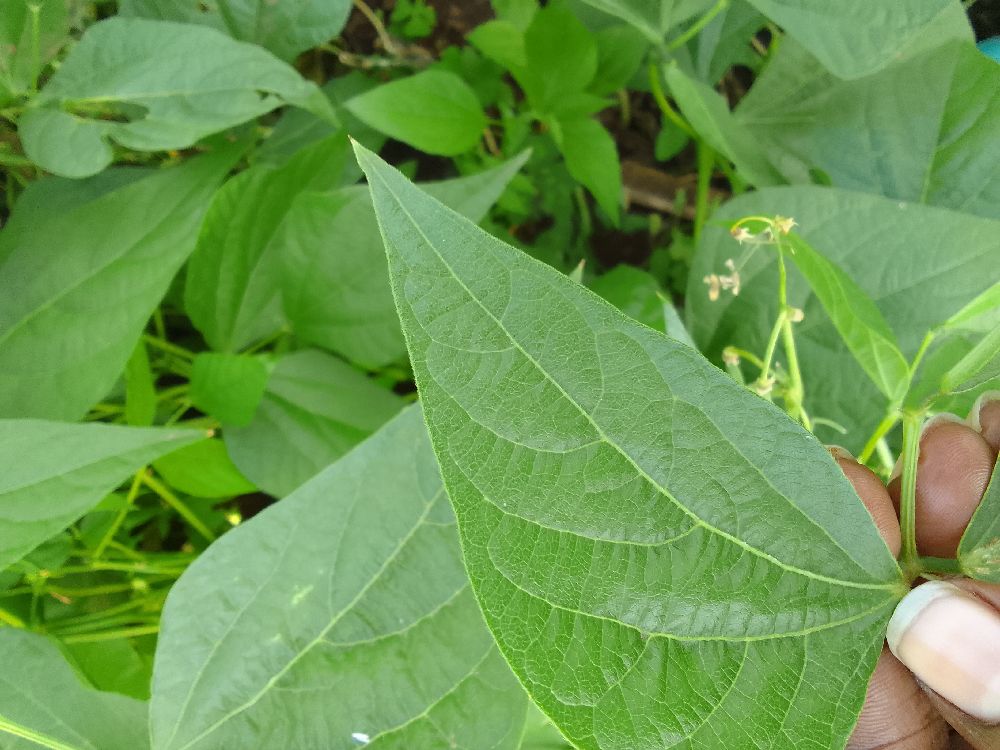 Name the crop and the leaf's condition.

common bean, healthy
